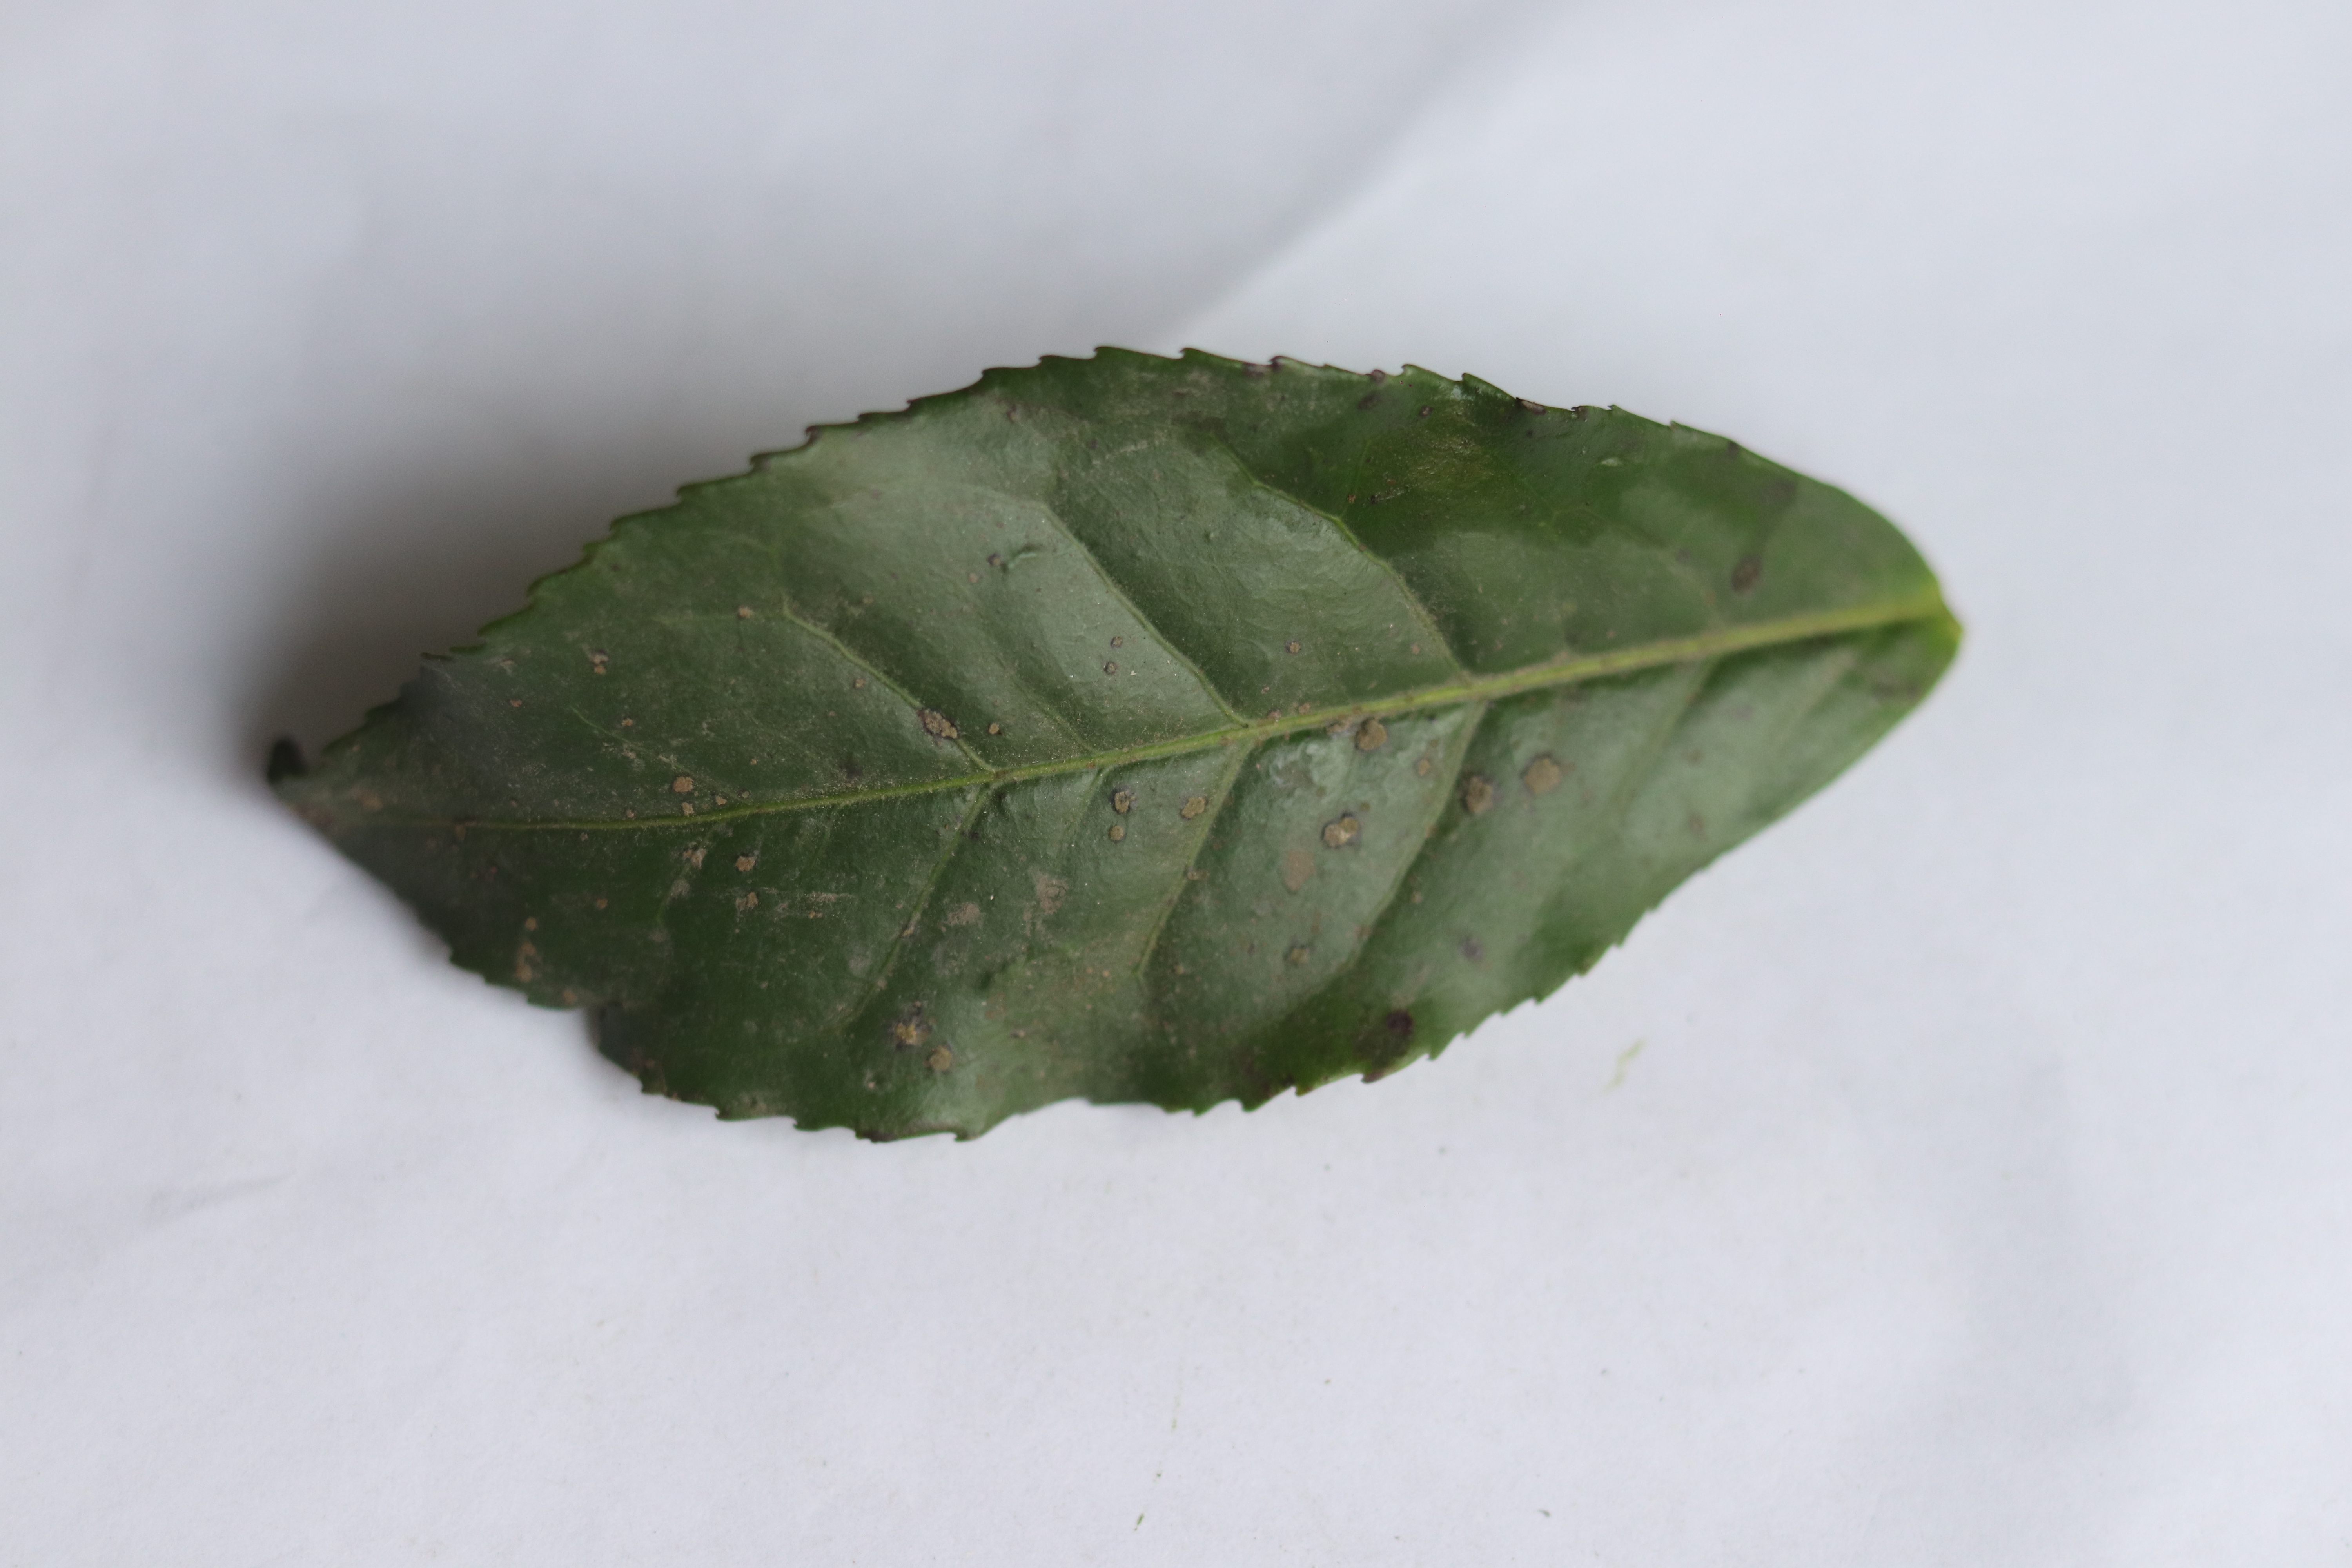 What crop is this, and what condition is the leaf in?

tea, algal leaf
